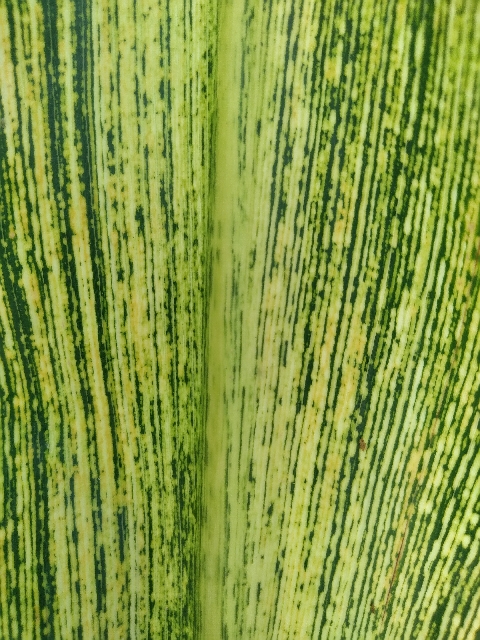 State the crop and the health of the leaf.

maize, maize streak virus
